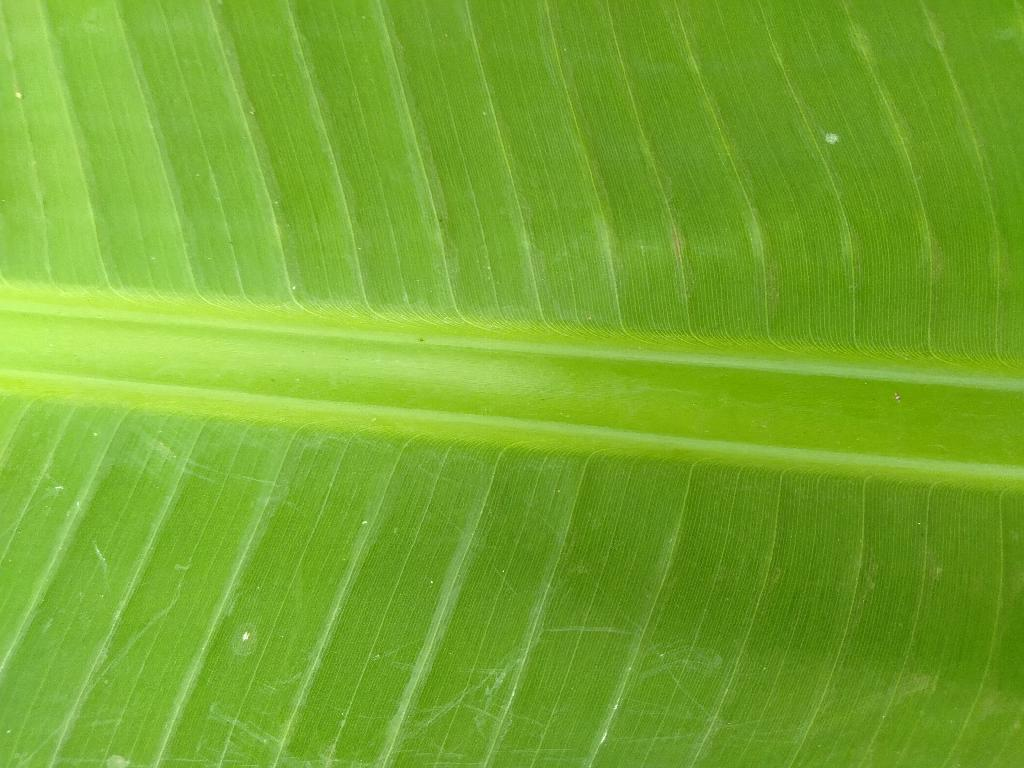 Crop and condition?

banana, healthy
